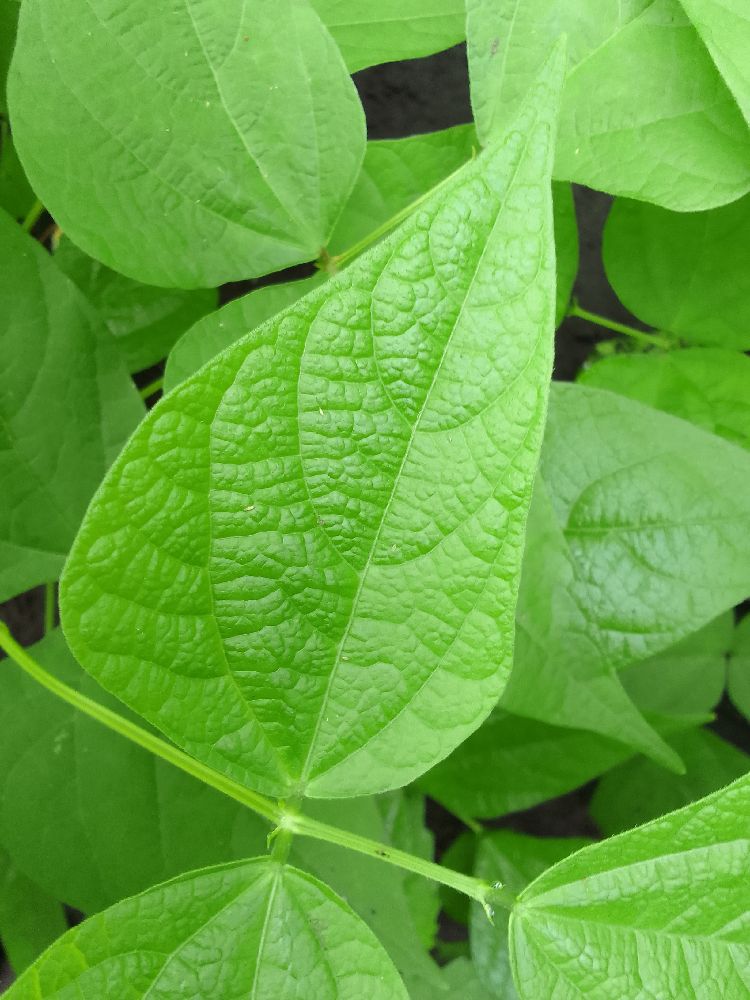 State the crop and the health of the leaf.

common bean, healthy
